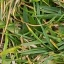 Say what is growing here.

grass
